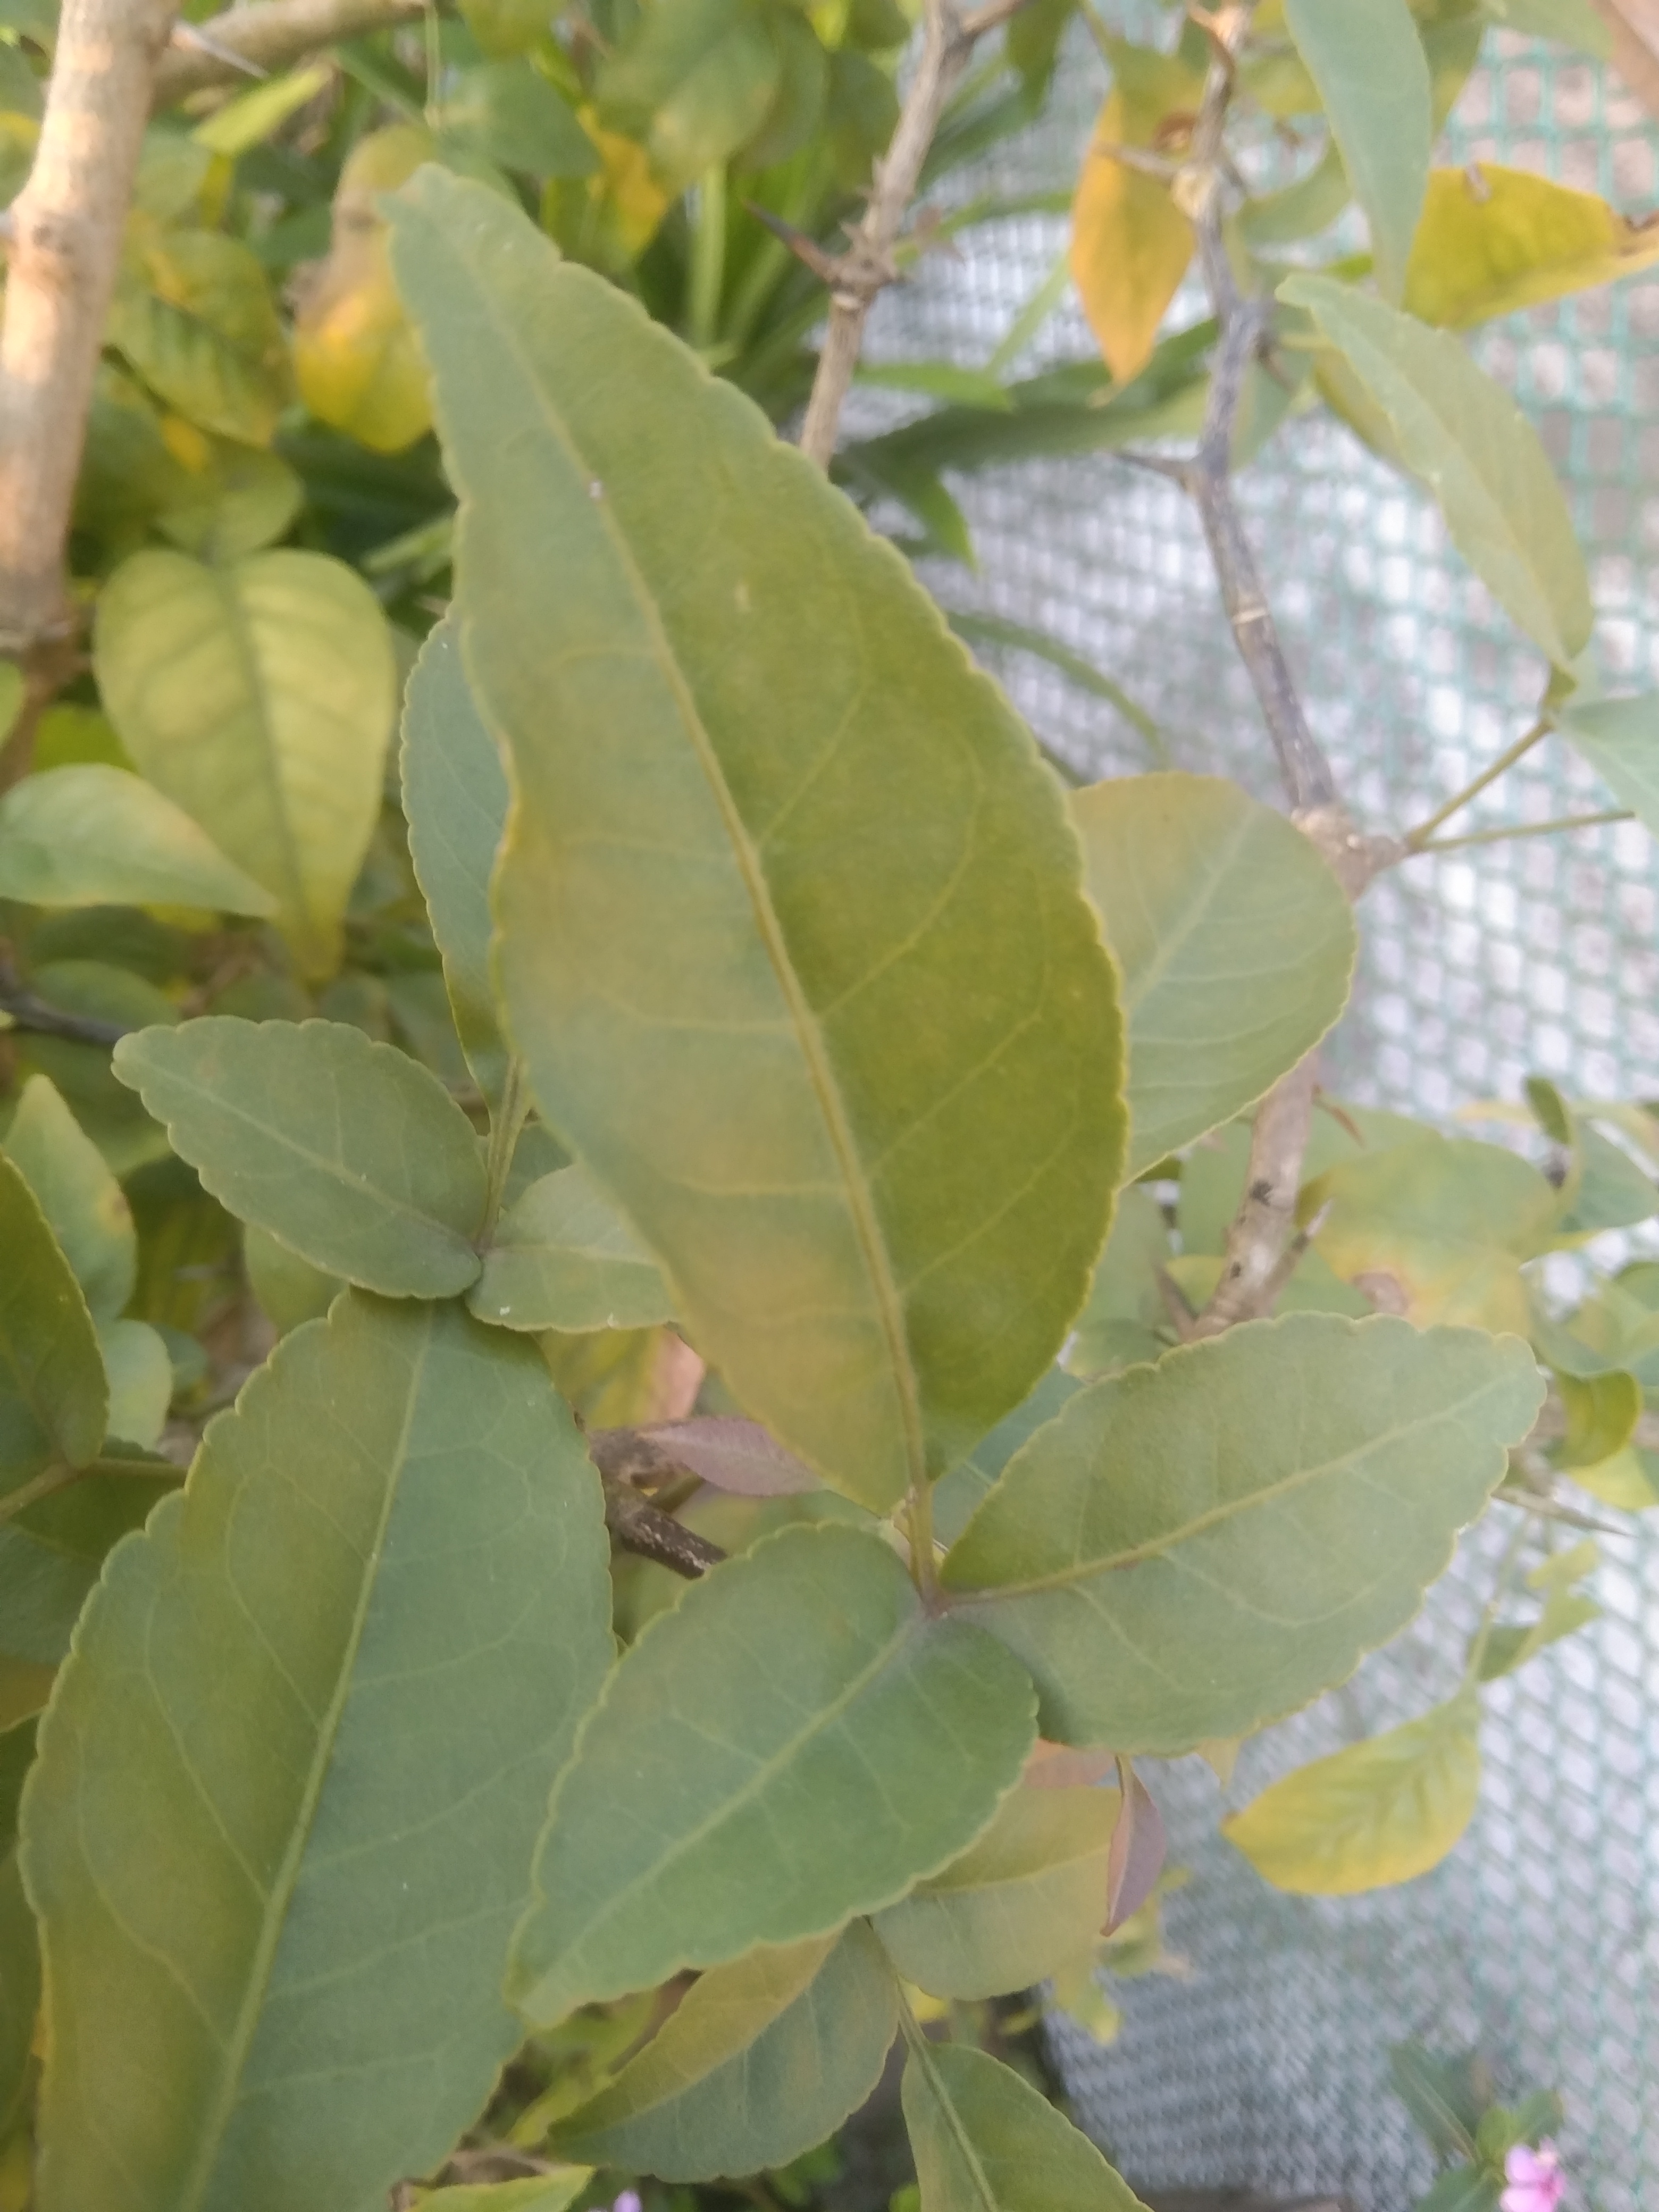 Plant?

wood apple
